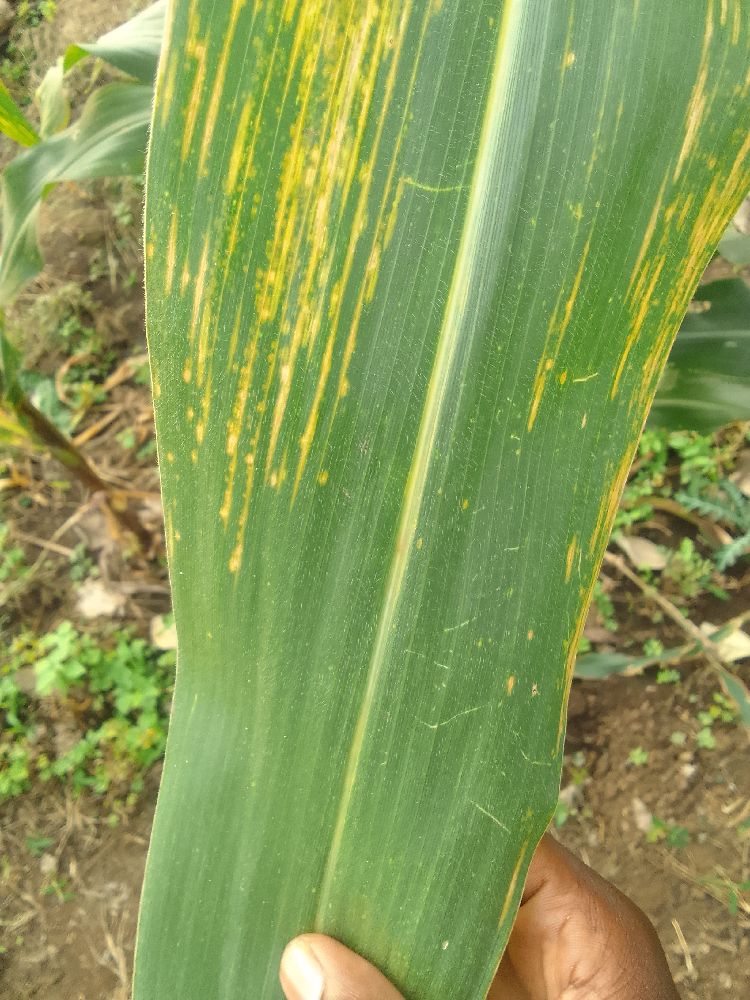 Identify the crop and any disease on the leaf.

maize, maize lethal necrosis
